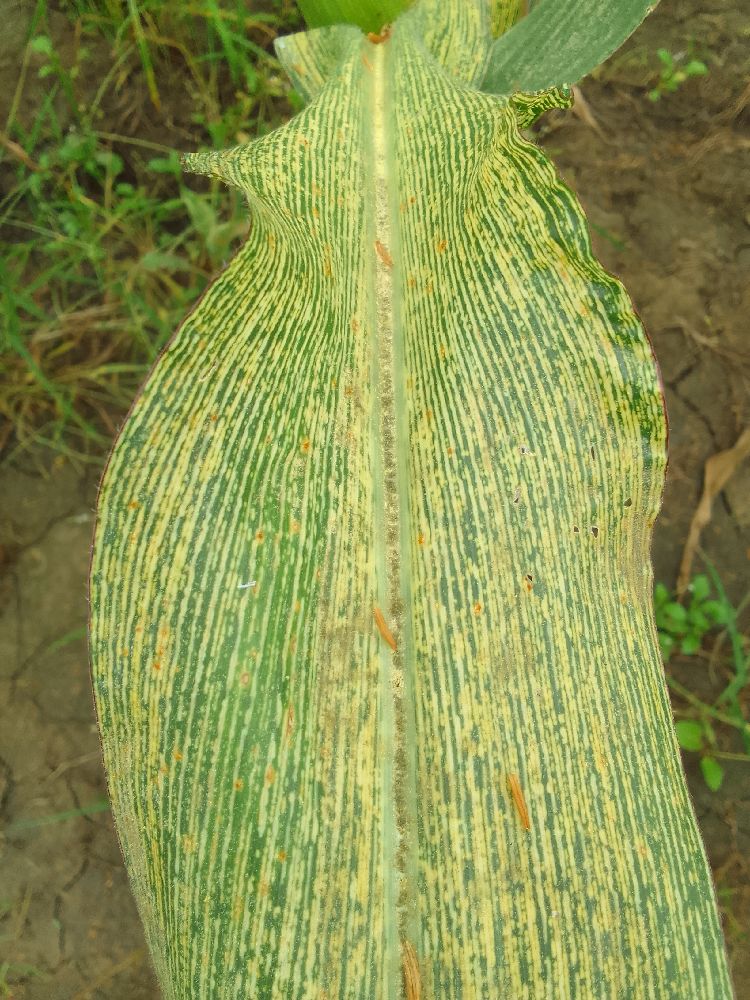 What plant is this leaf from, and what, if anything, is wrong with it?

maize, maize streak virus
